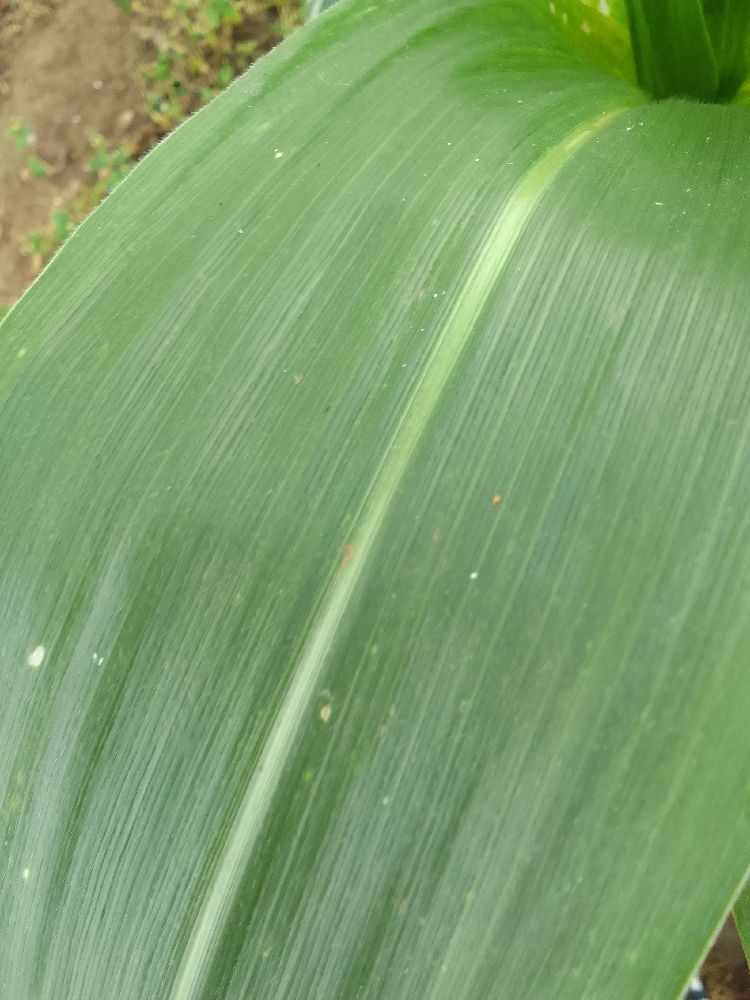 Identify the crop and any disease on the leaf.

maize, healthy
